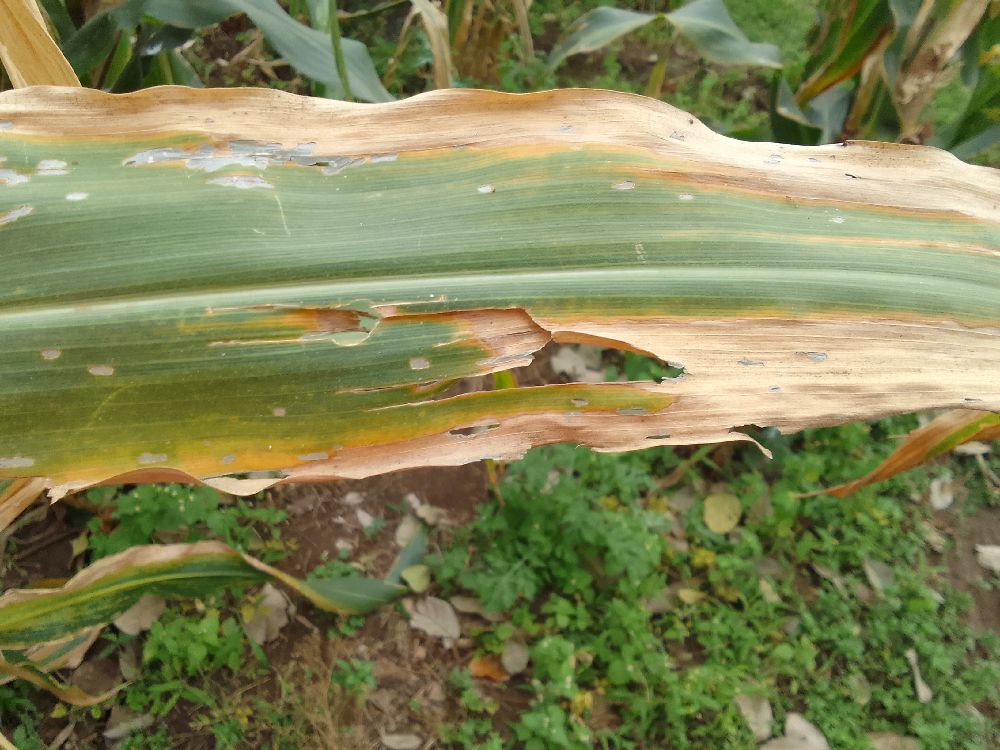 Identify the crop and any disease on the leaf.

maize, maize lethal necrosis
